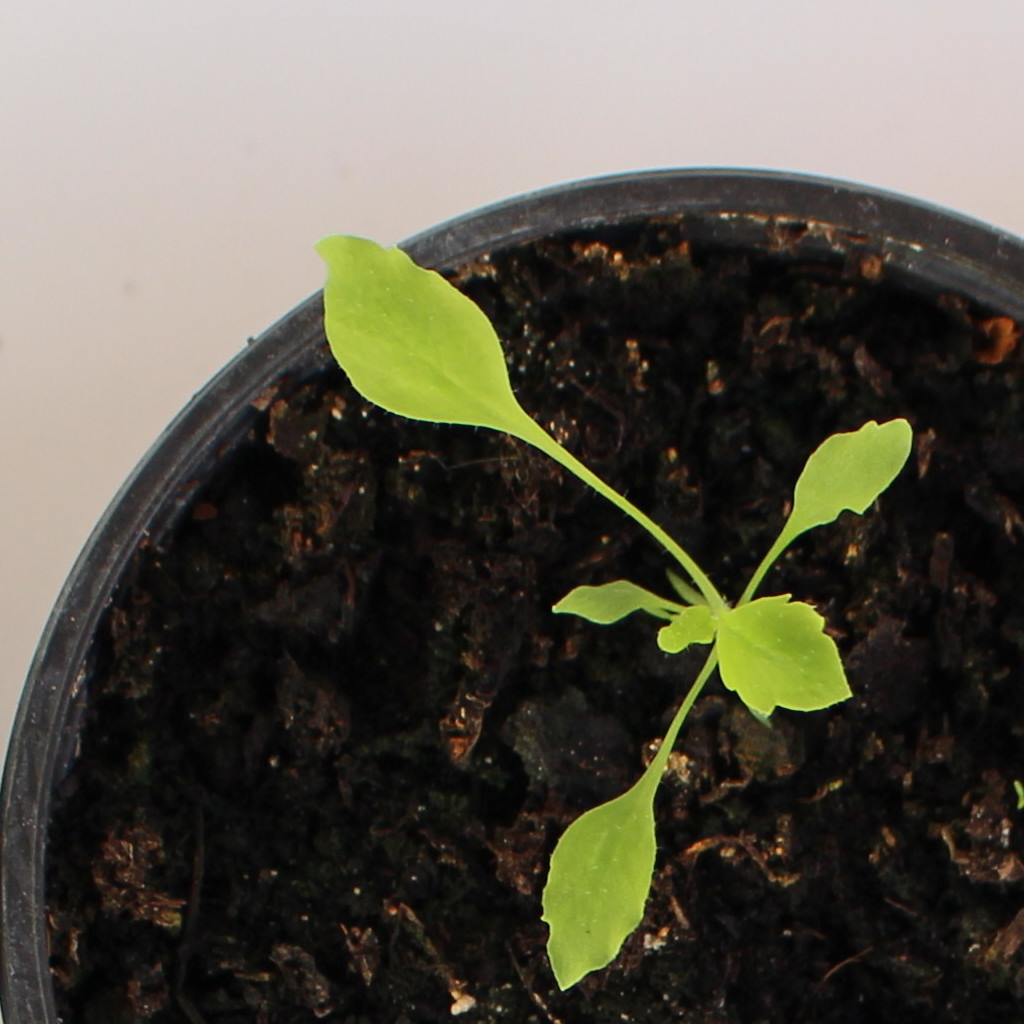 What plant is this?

Papaver rhoeas
